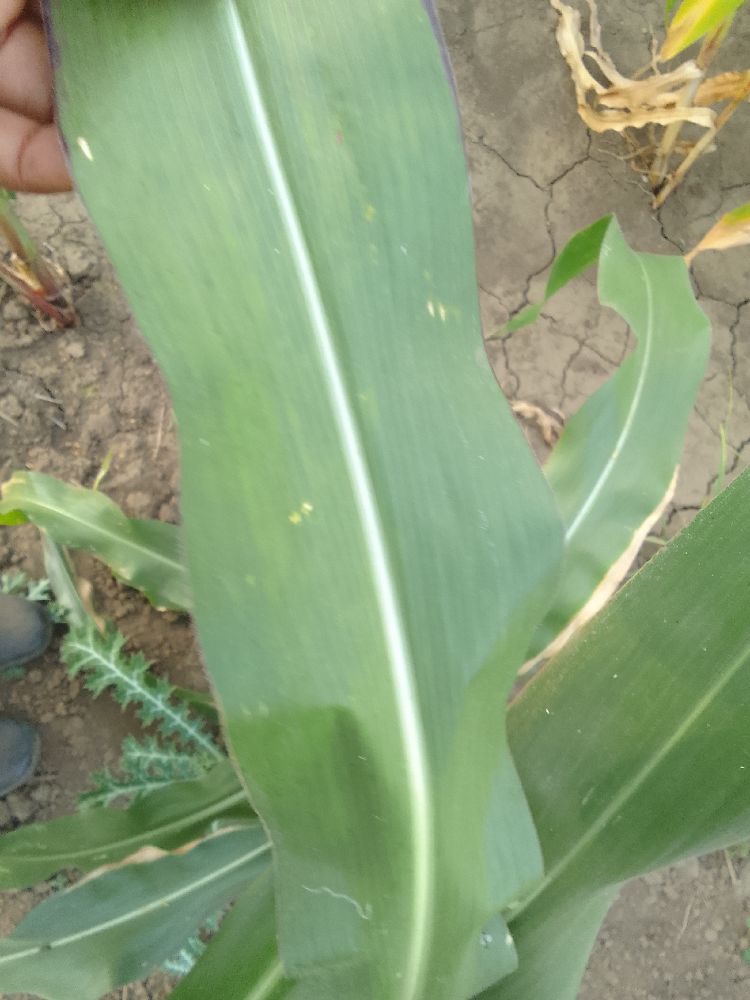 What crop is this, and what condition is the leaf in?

maize, healthy
